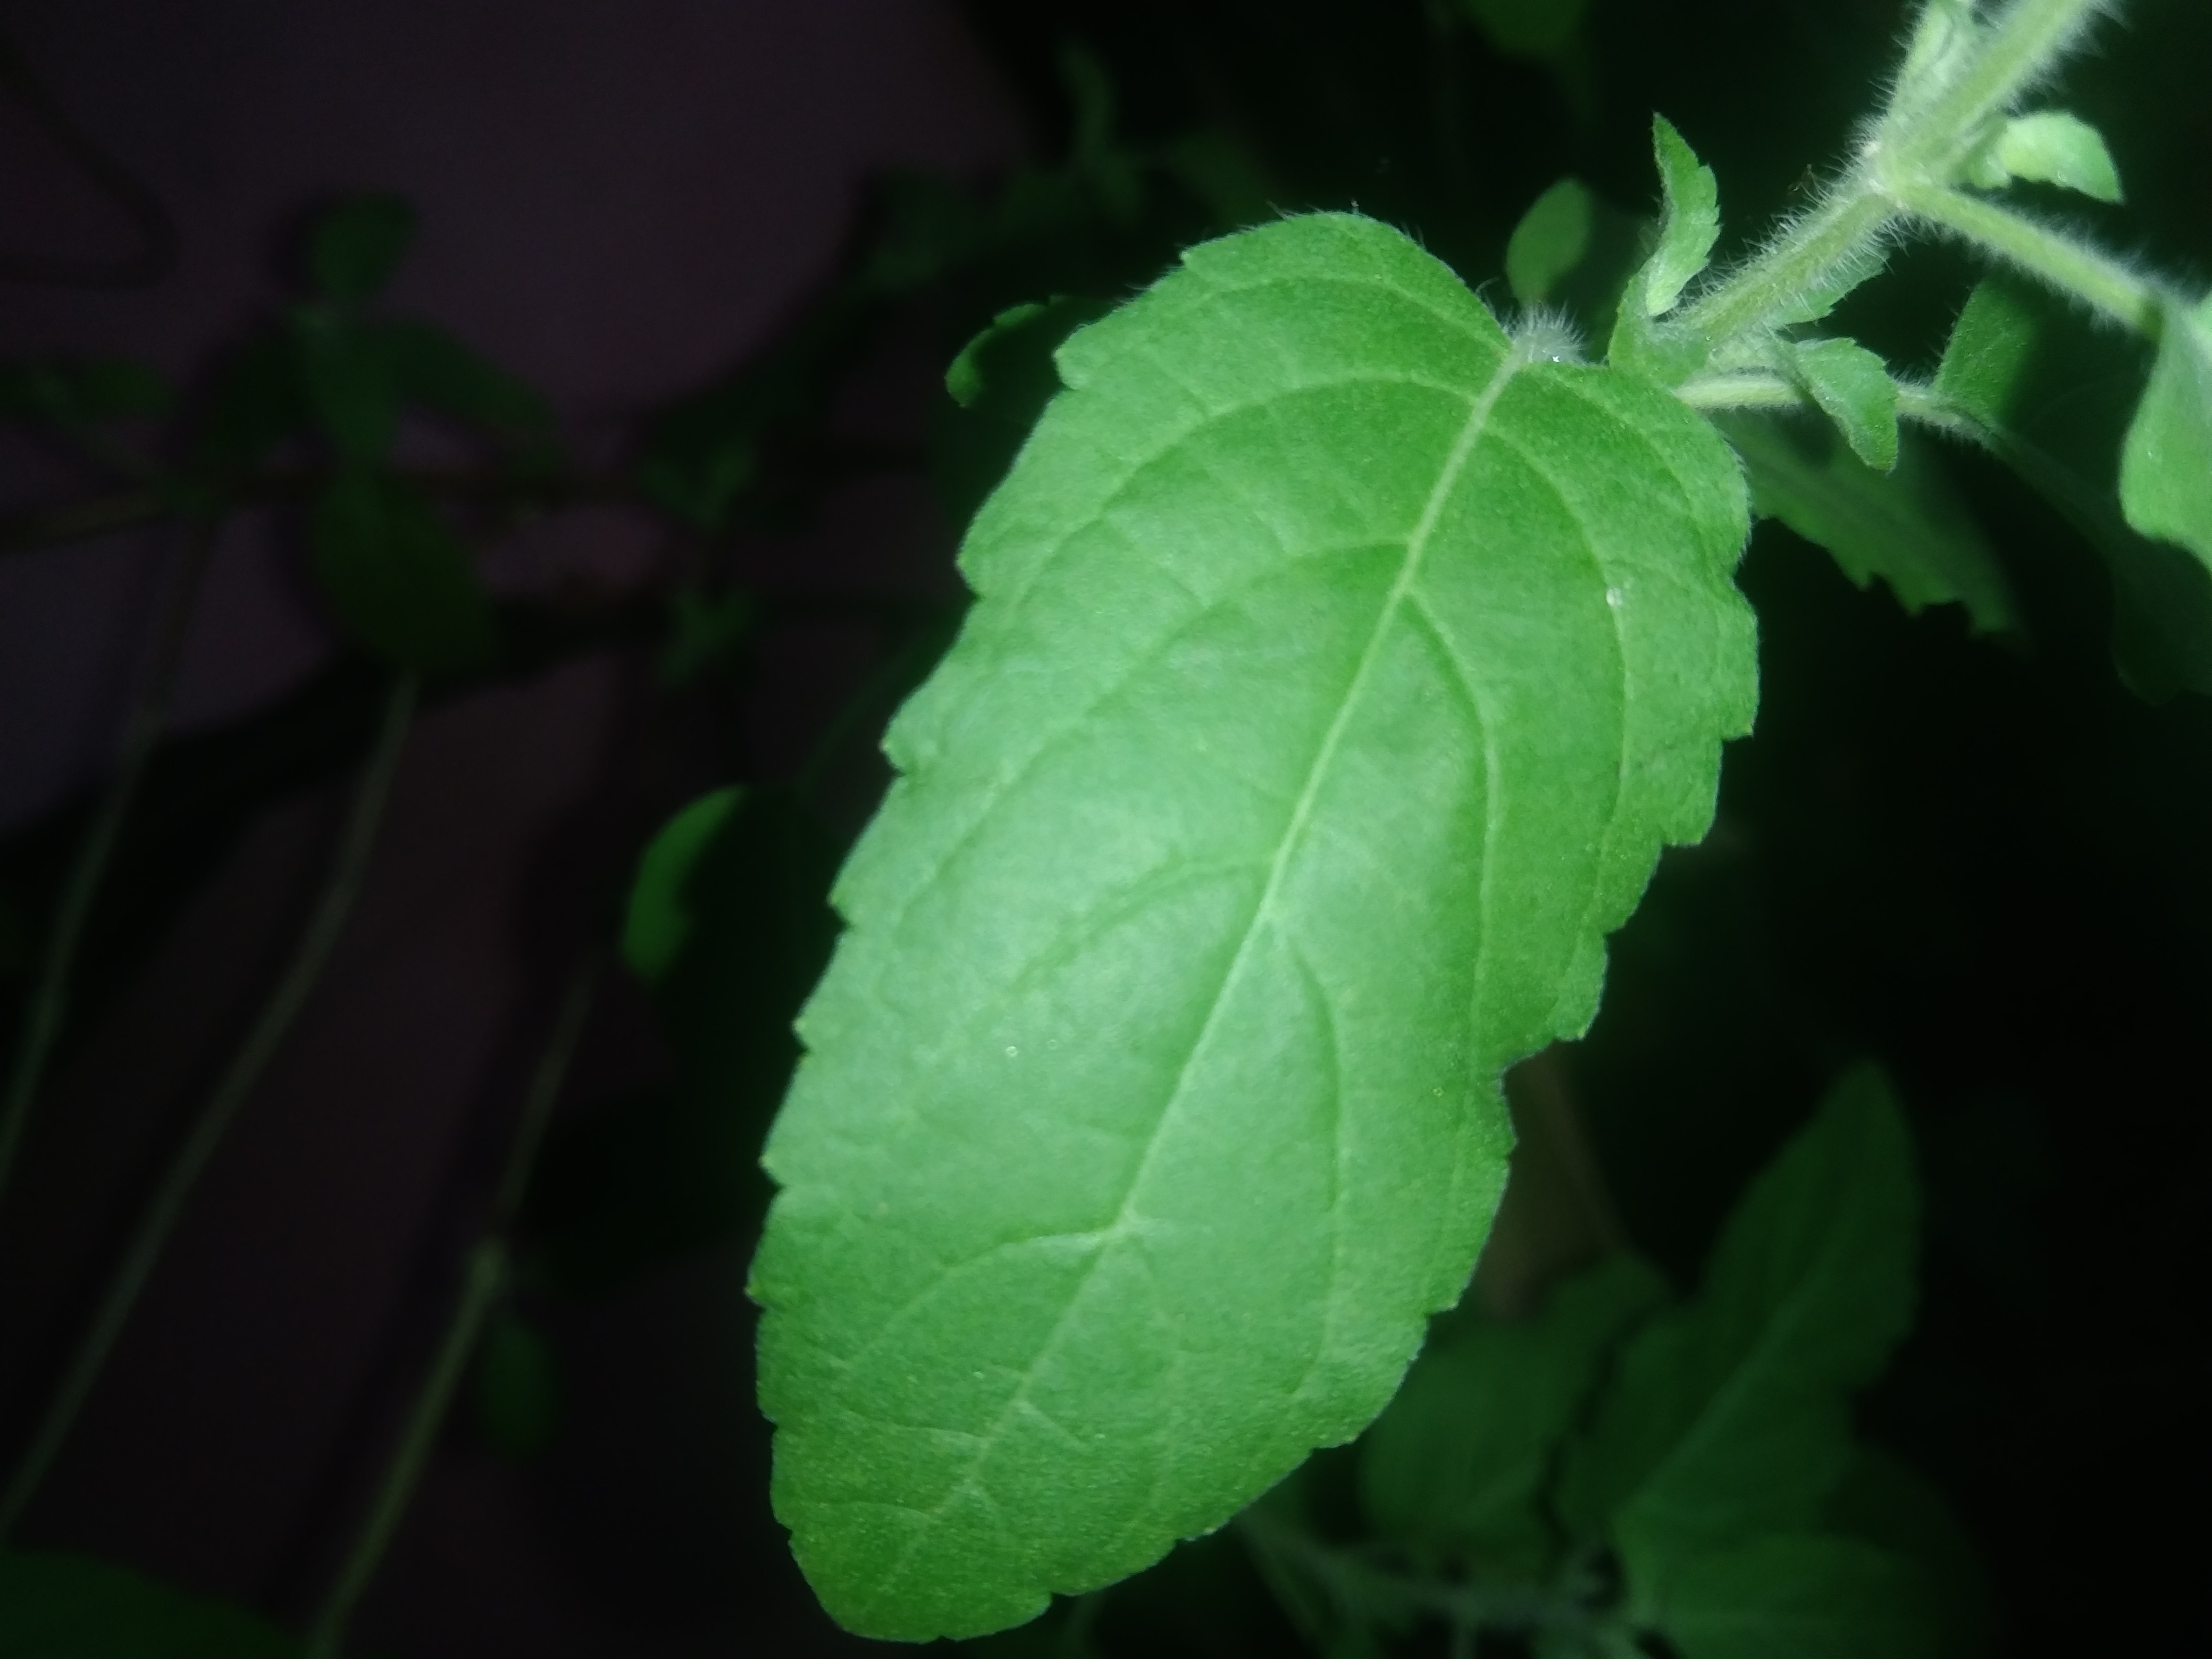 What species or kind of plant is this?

tulshi
